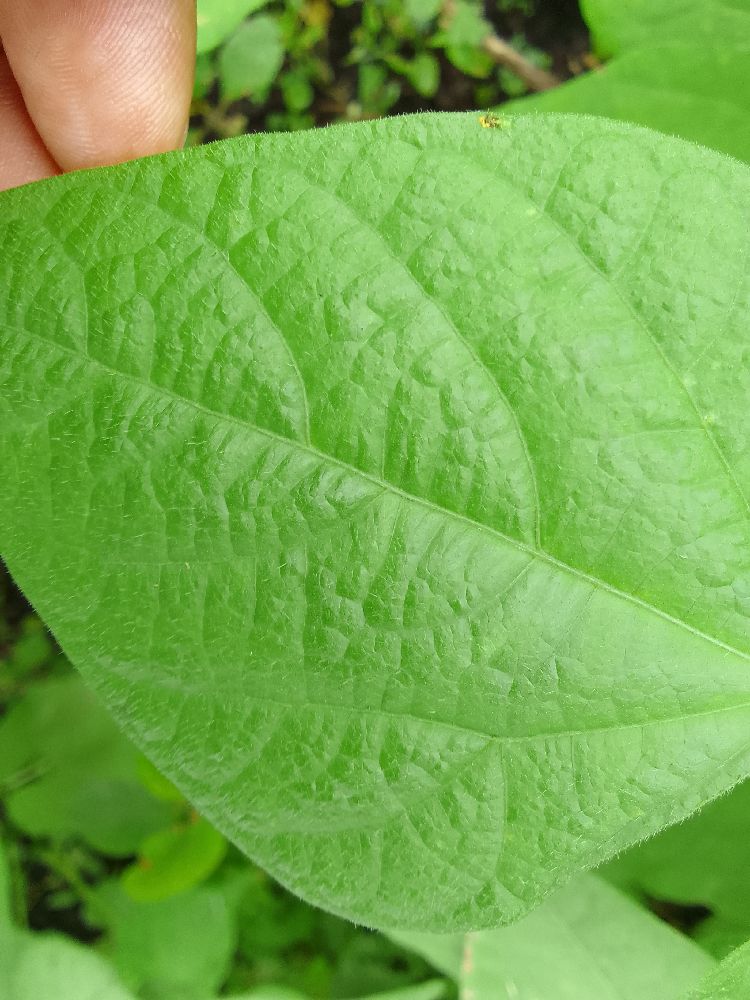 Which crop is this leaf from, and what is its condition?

common bean, healthy
